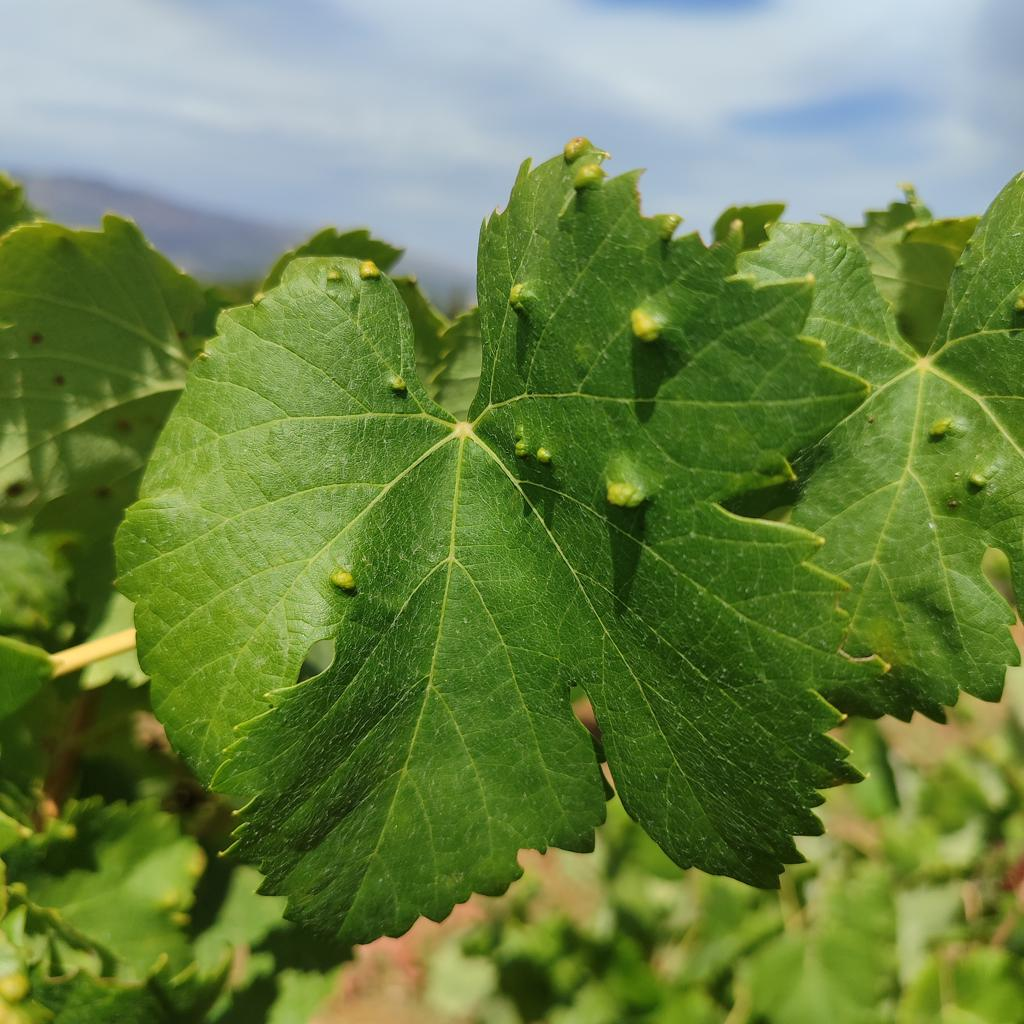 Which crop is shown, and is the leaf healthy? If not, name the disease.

grapevine, erineum mite
